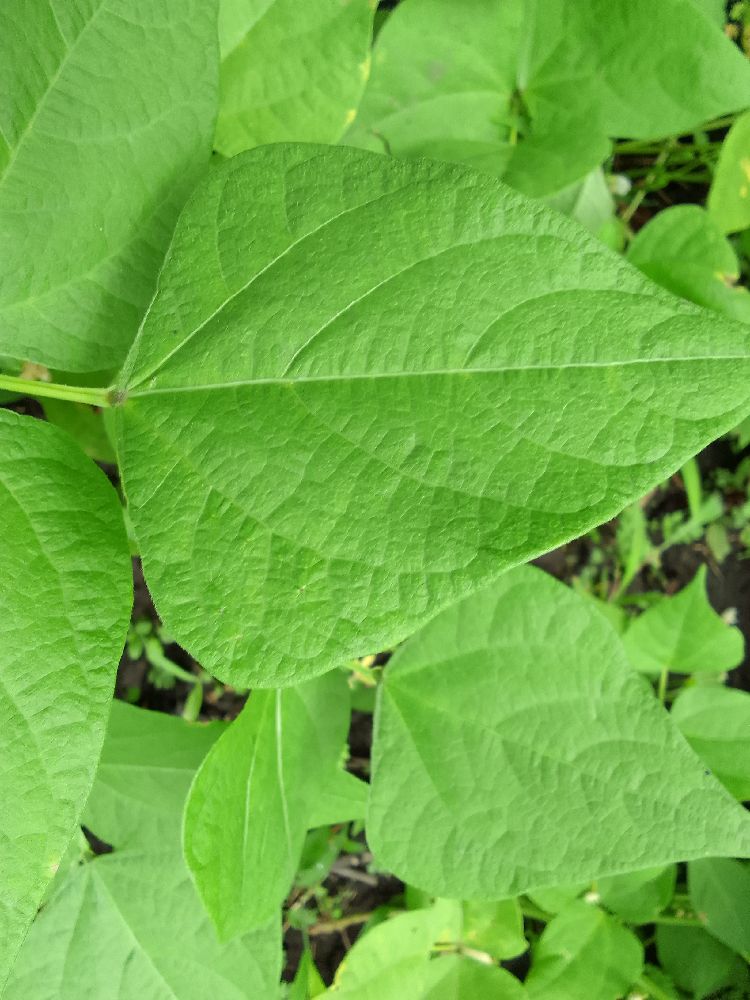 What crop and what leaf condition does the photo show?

common bean, healthy
